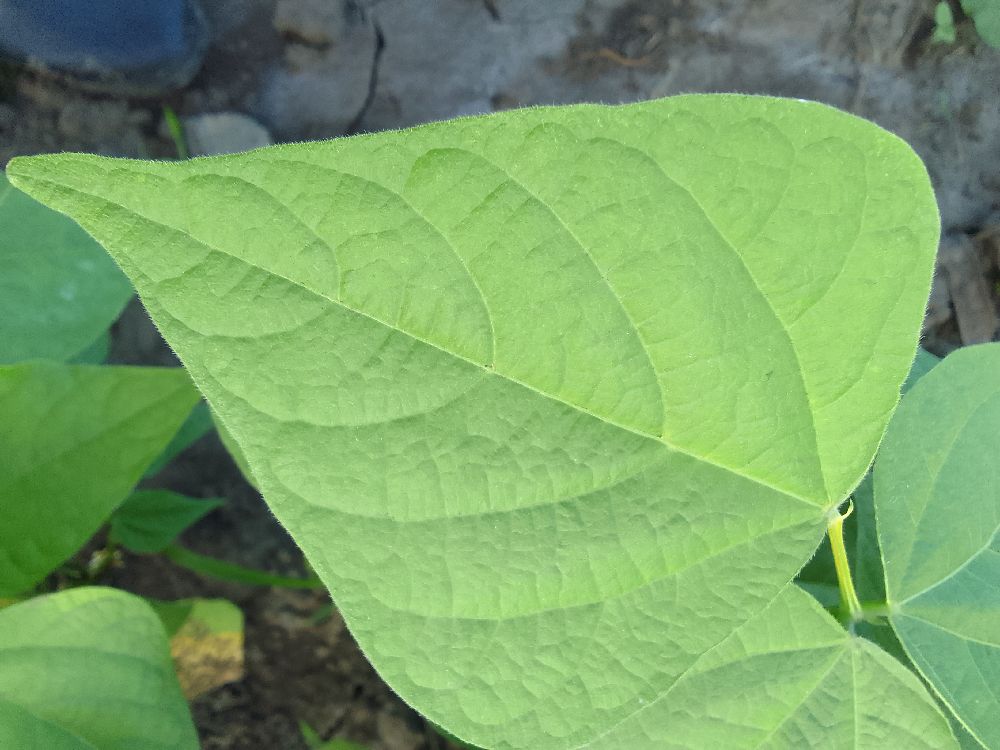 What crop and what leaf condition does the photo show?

common bean, healthy
